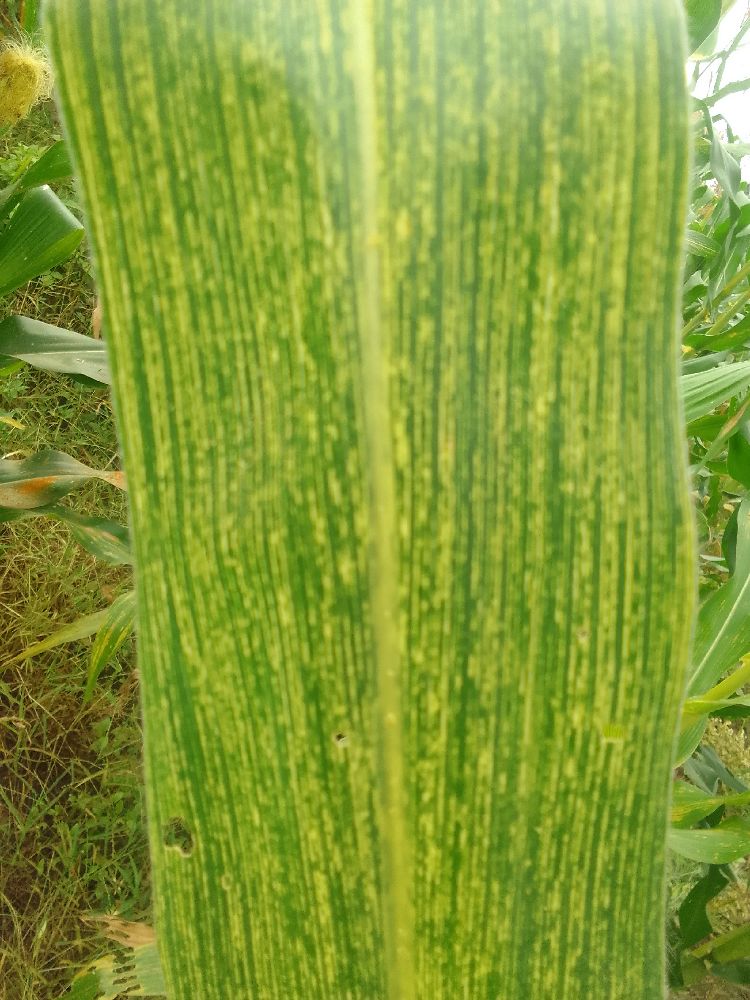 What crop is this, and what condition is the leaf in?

maize, maize streak virus
